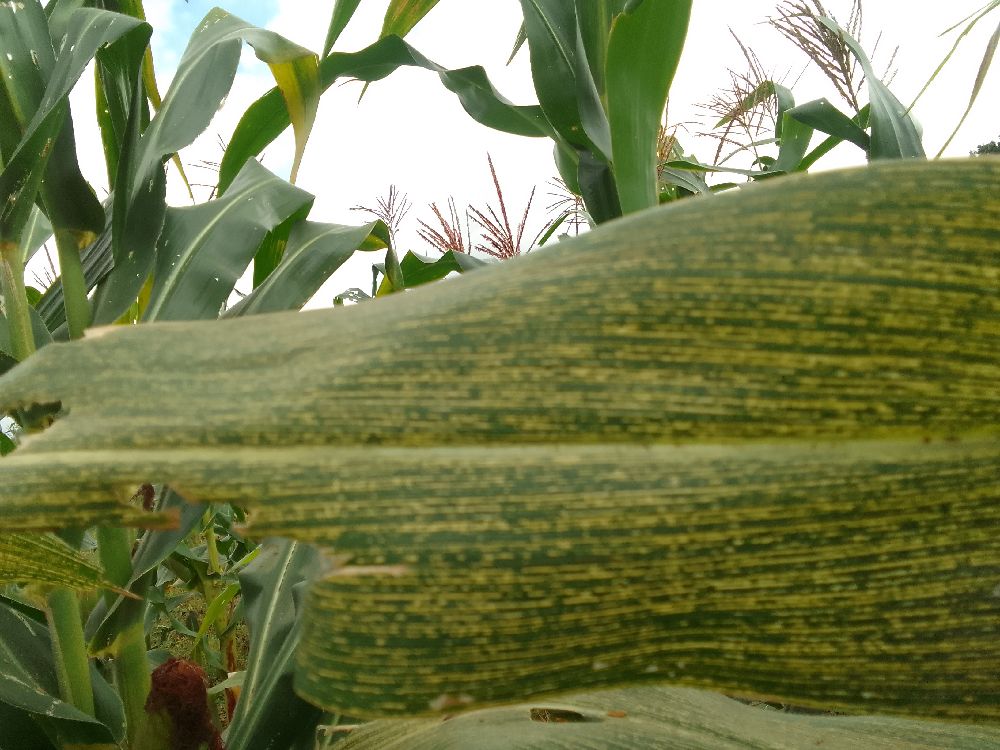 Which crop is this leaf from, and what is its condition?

maize, maize streak virus
